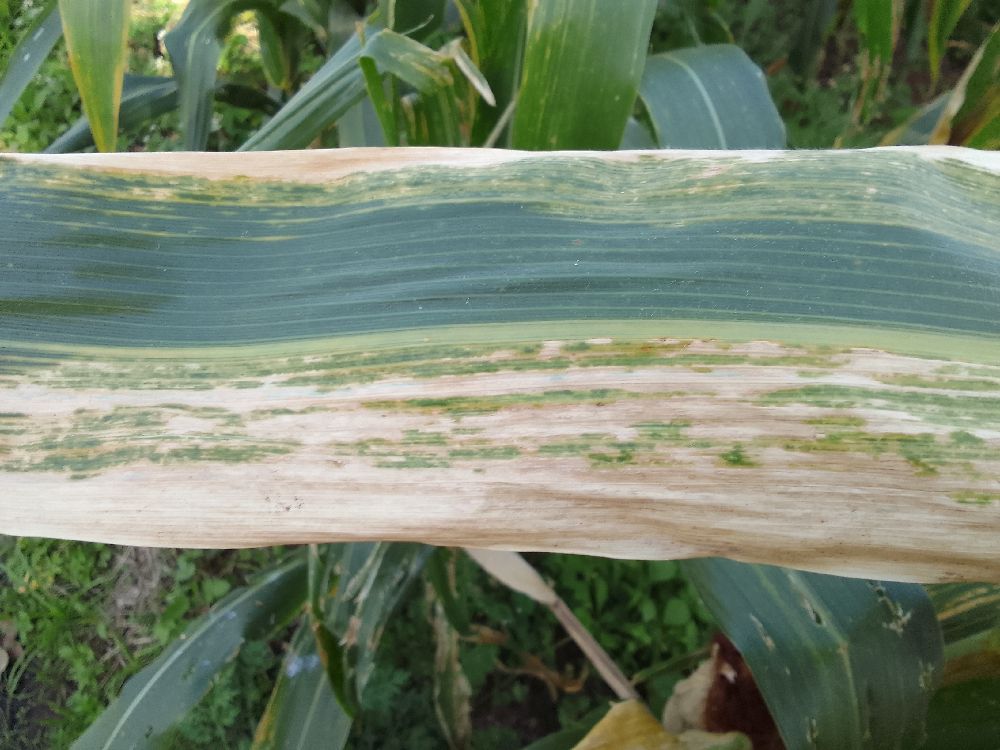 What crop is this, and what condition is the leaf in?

maize, maize lethal necrosis
